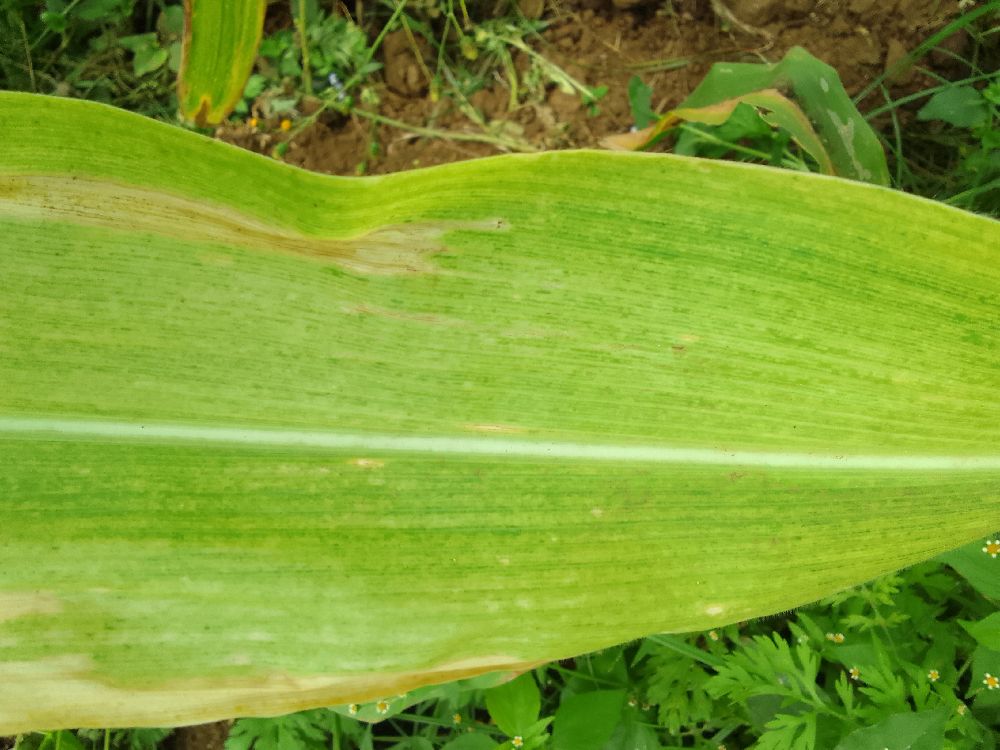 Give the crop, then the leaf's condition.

maize, maize lethal necrosis
